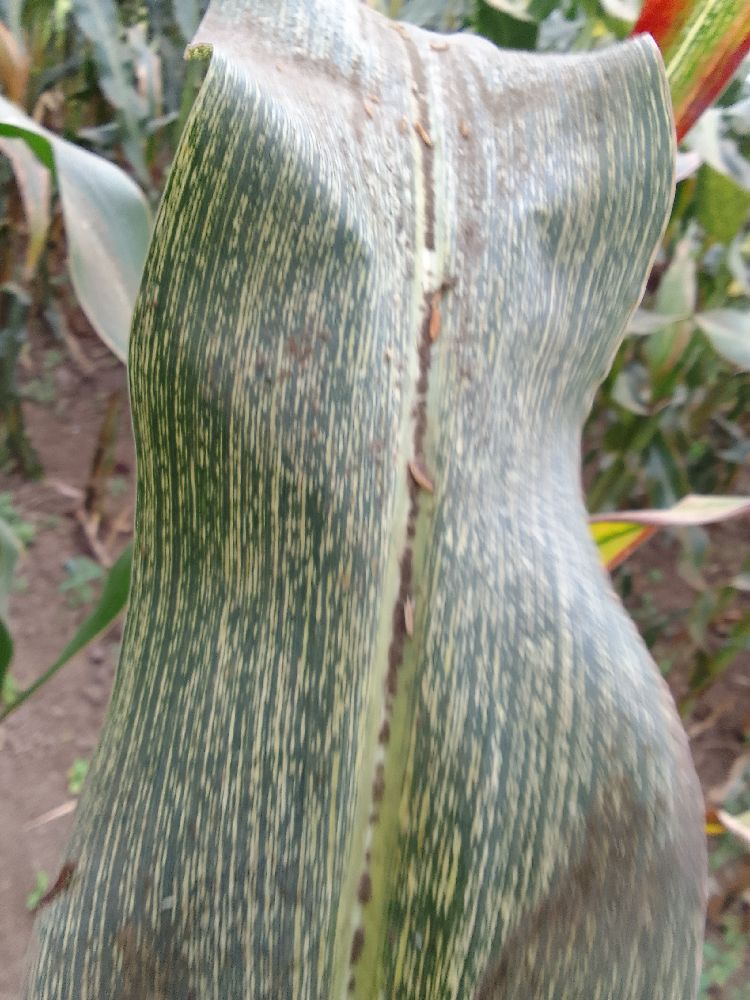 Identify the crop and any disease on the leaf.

maize, maize streak virus
